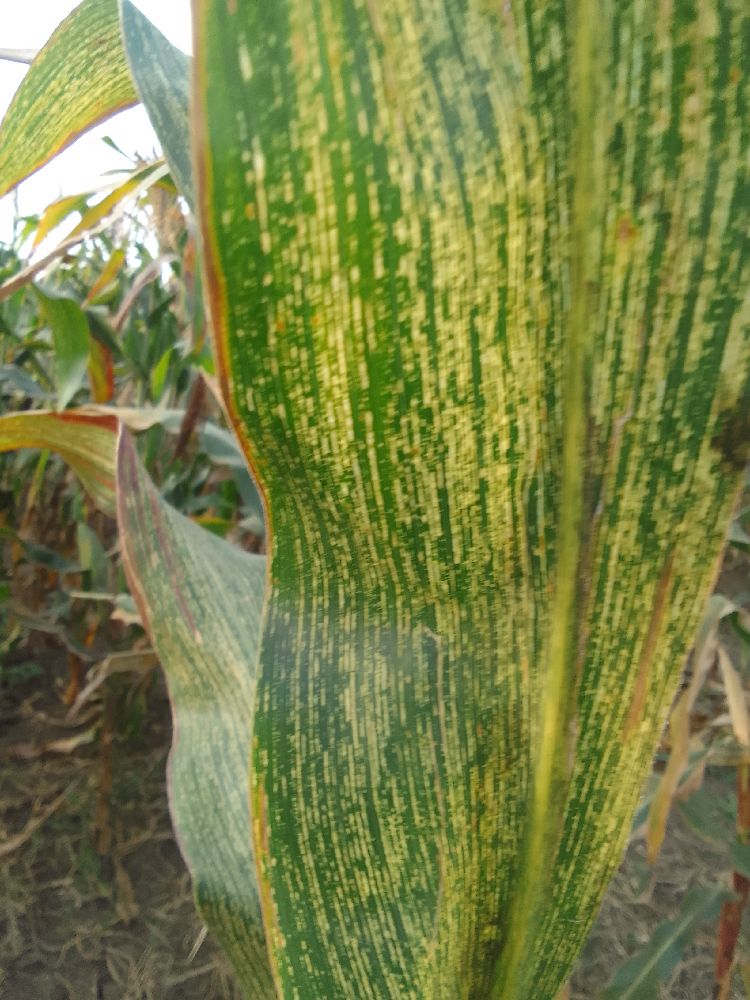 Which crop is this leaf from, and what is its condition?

maize, maize streak virus
